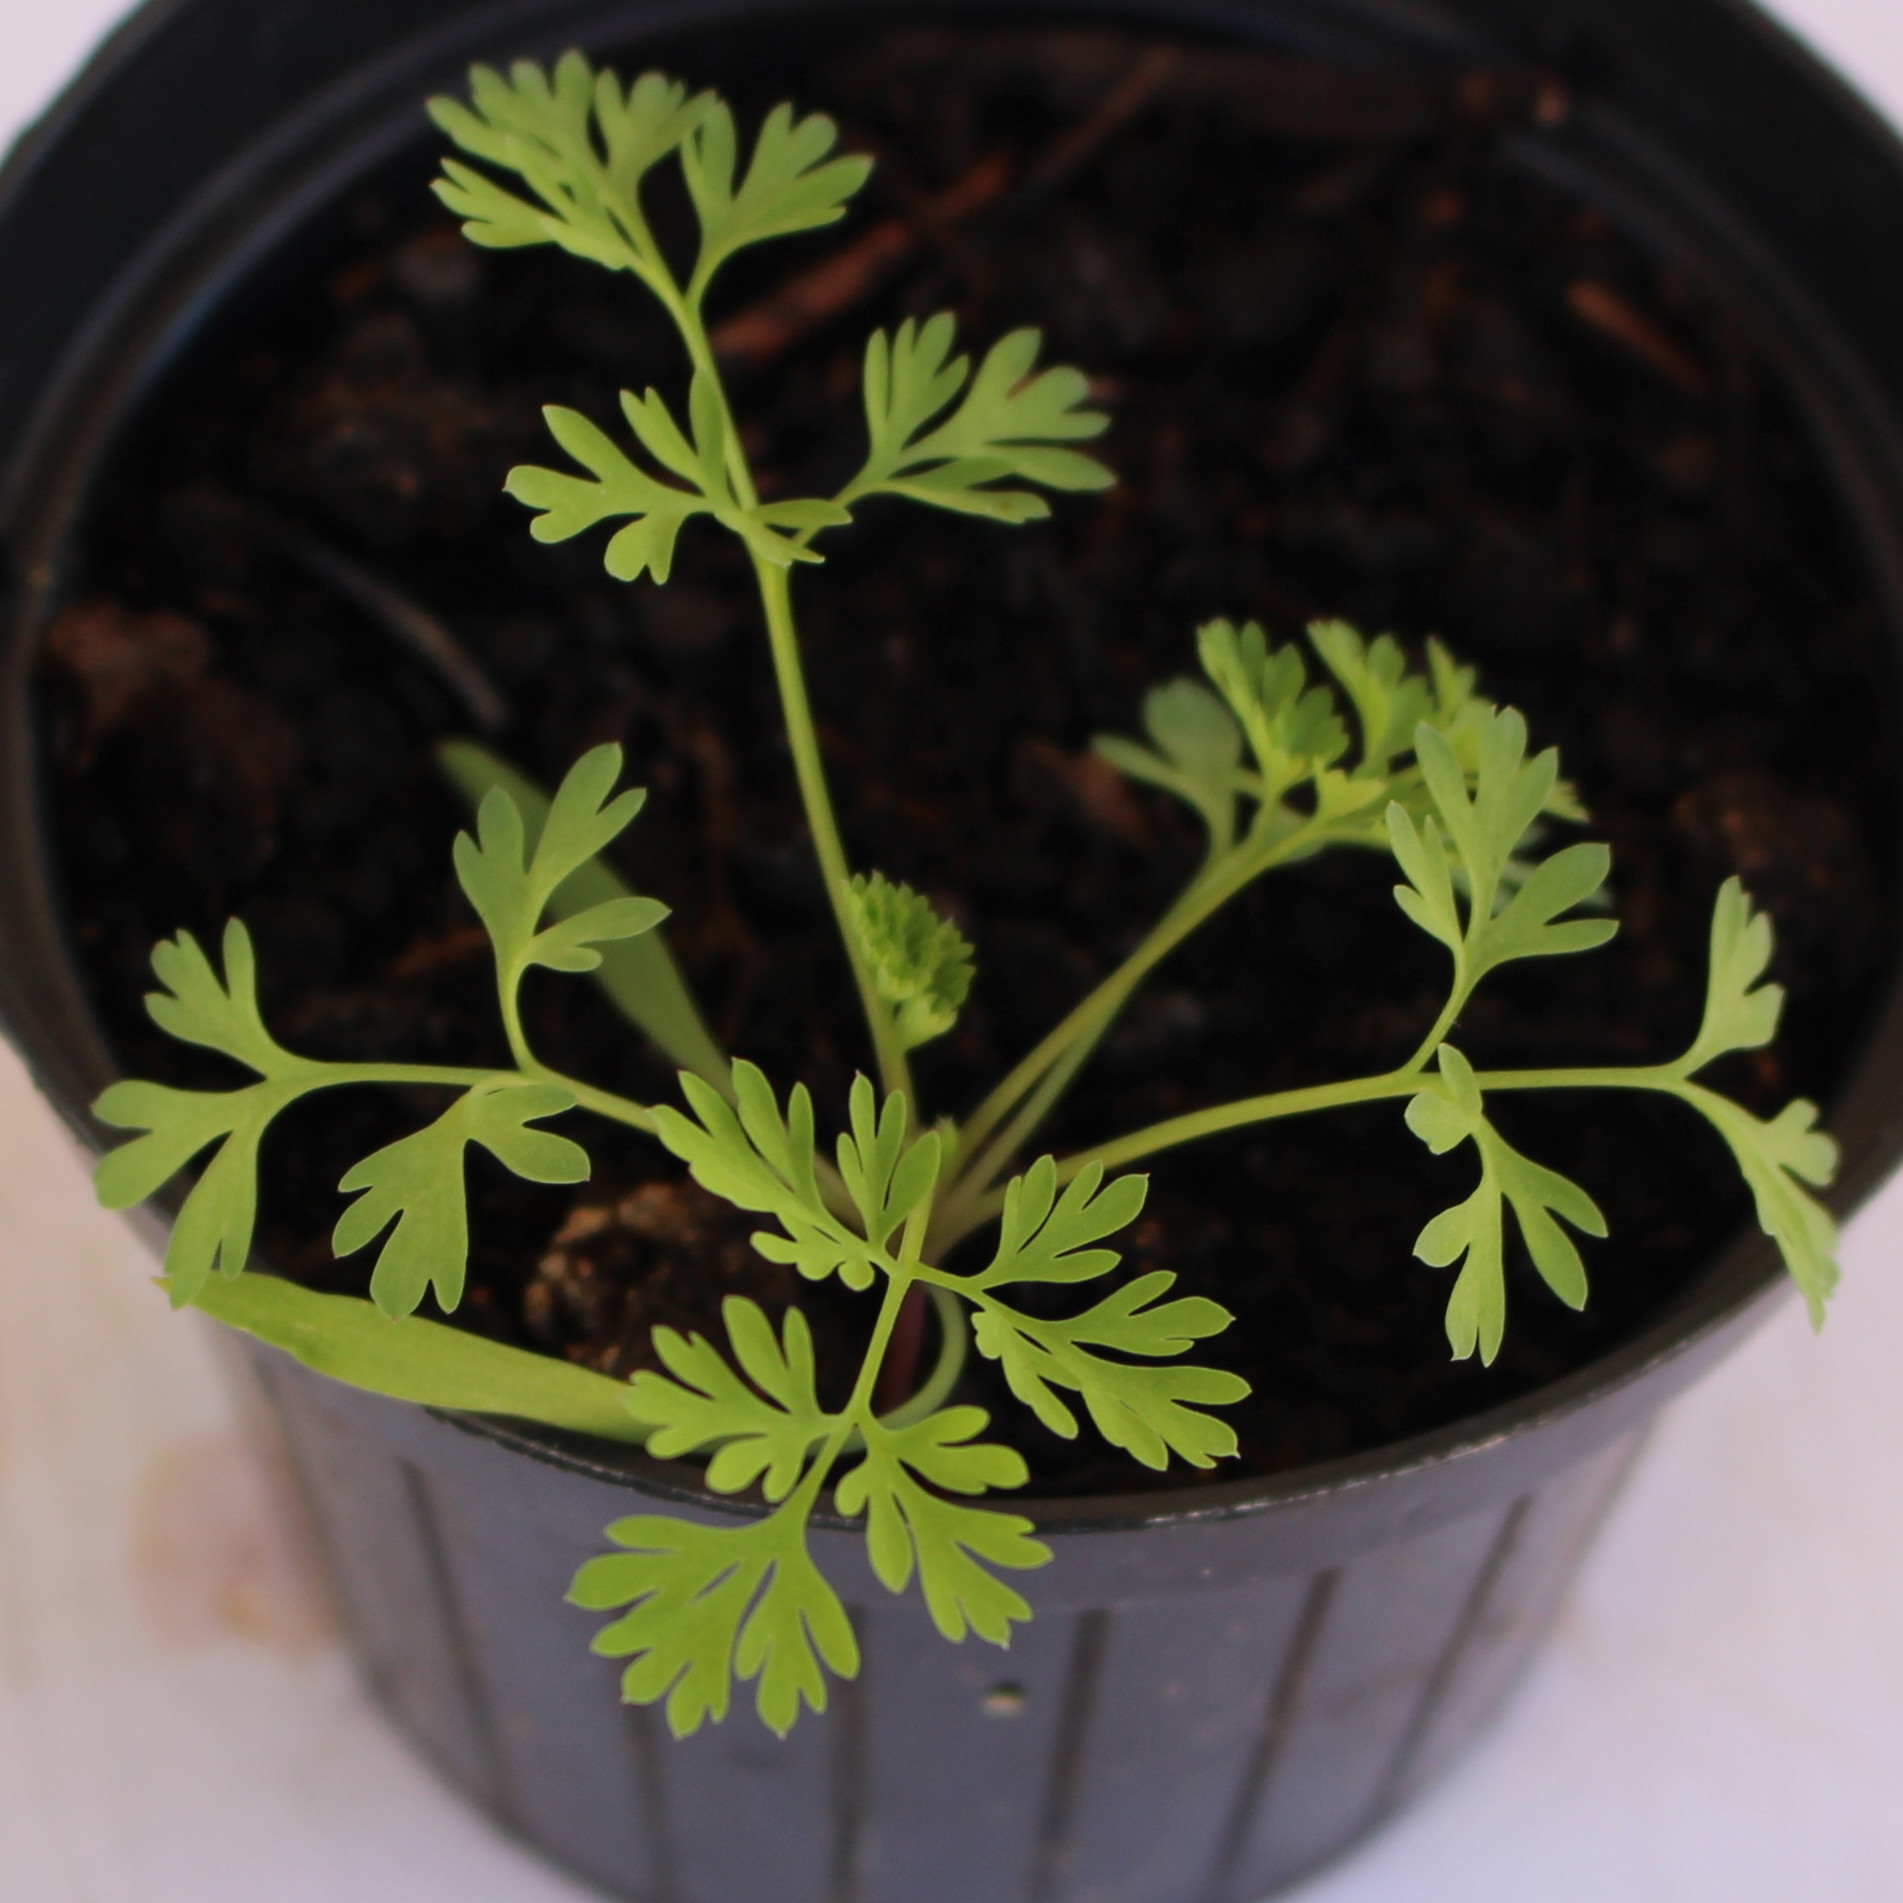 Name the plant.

Fumaria officinalis
